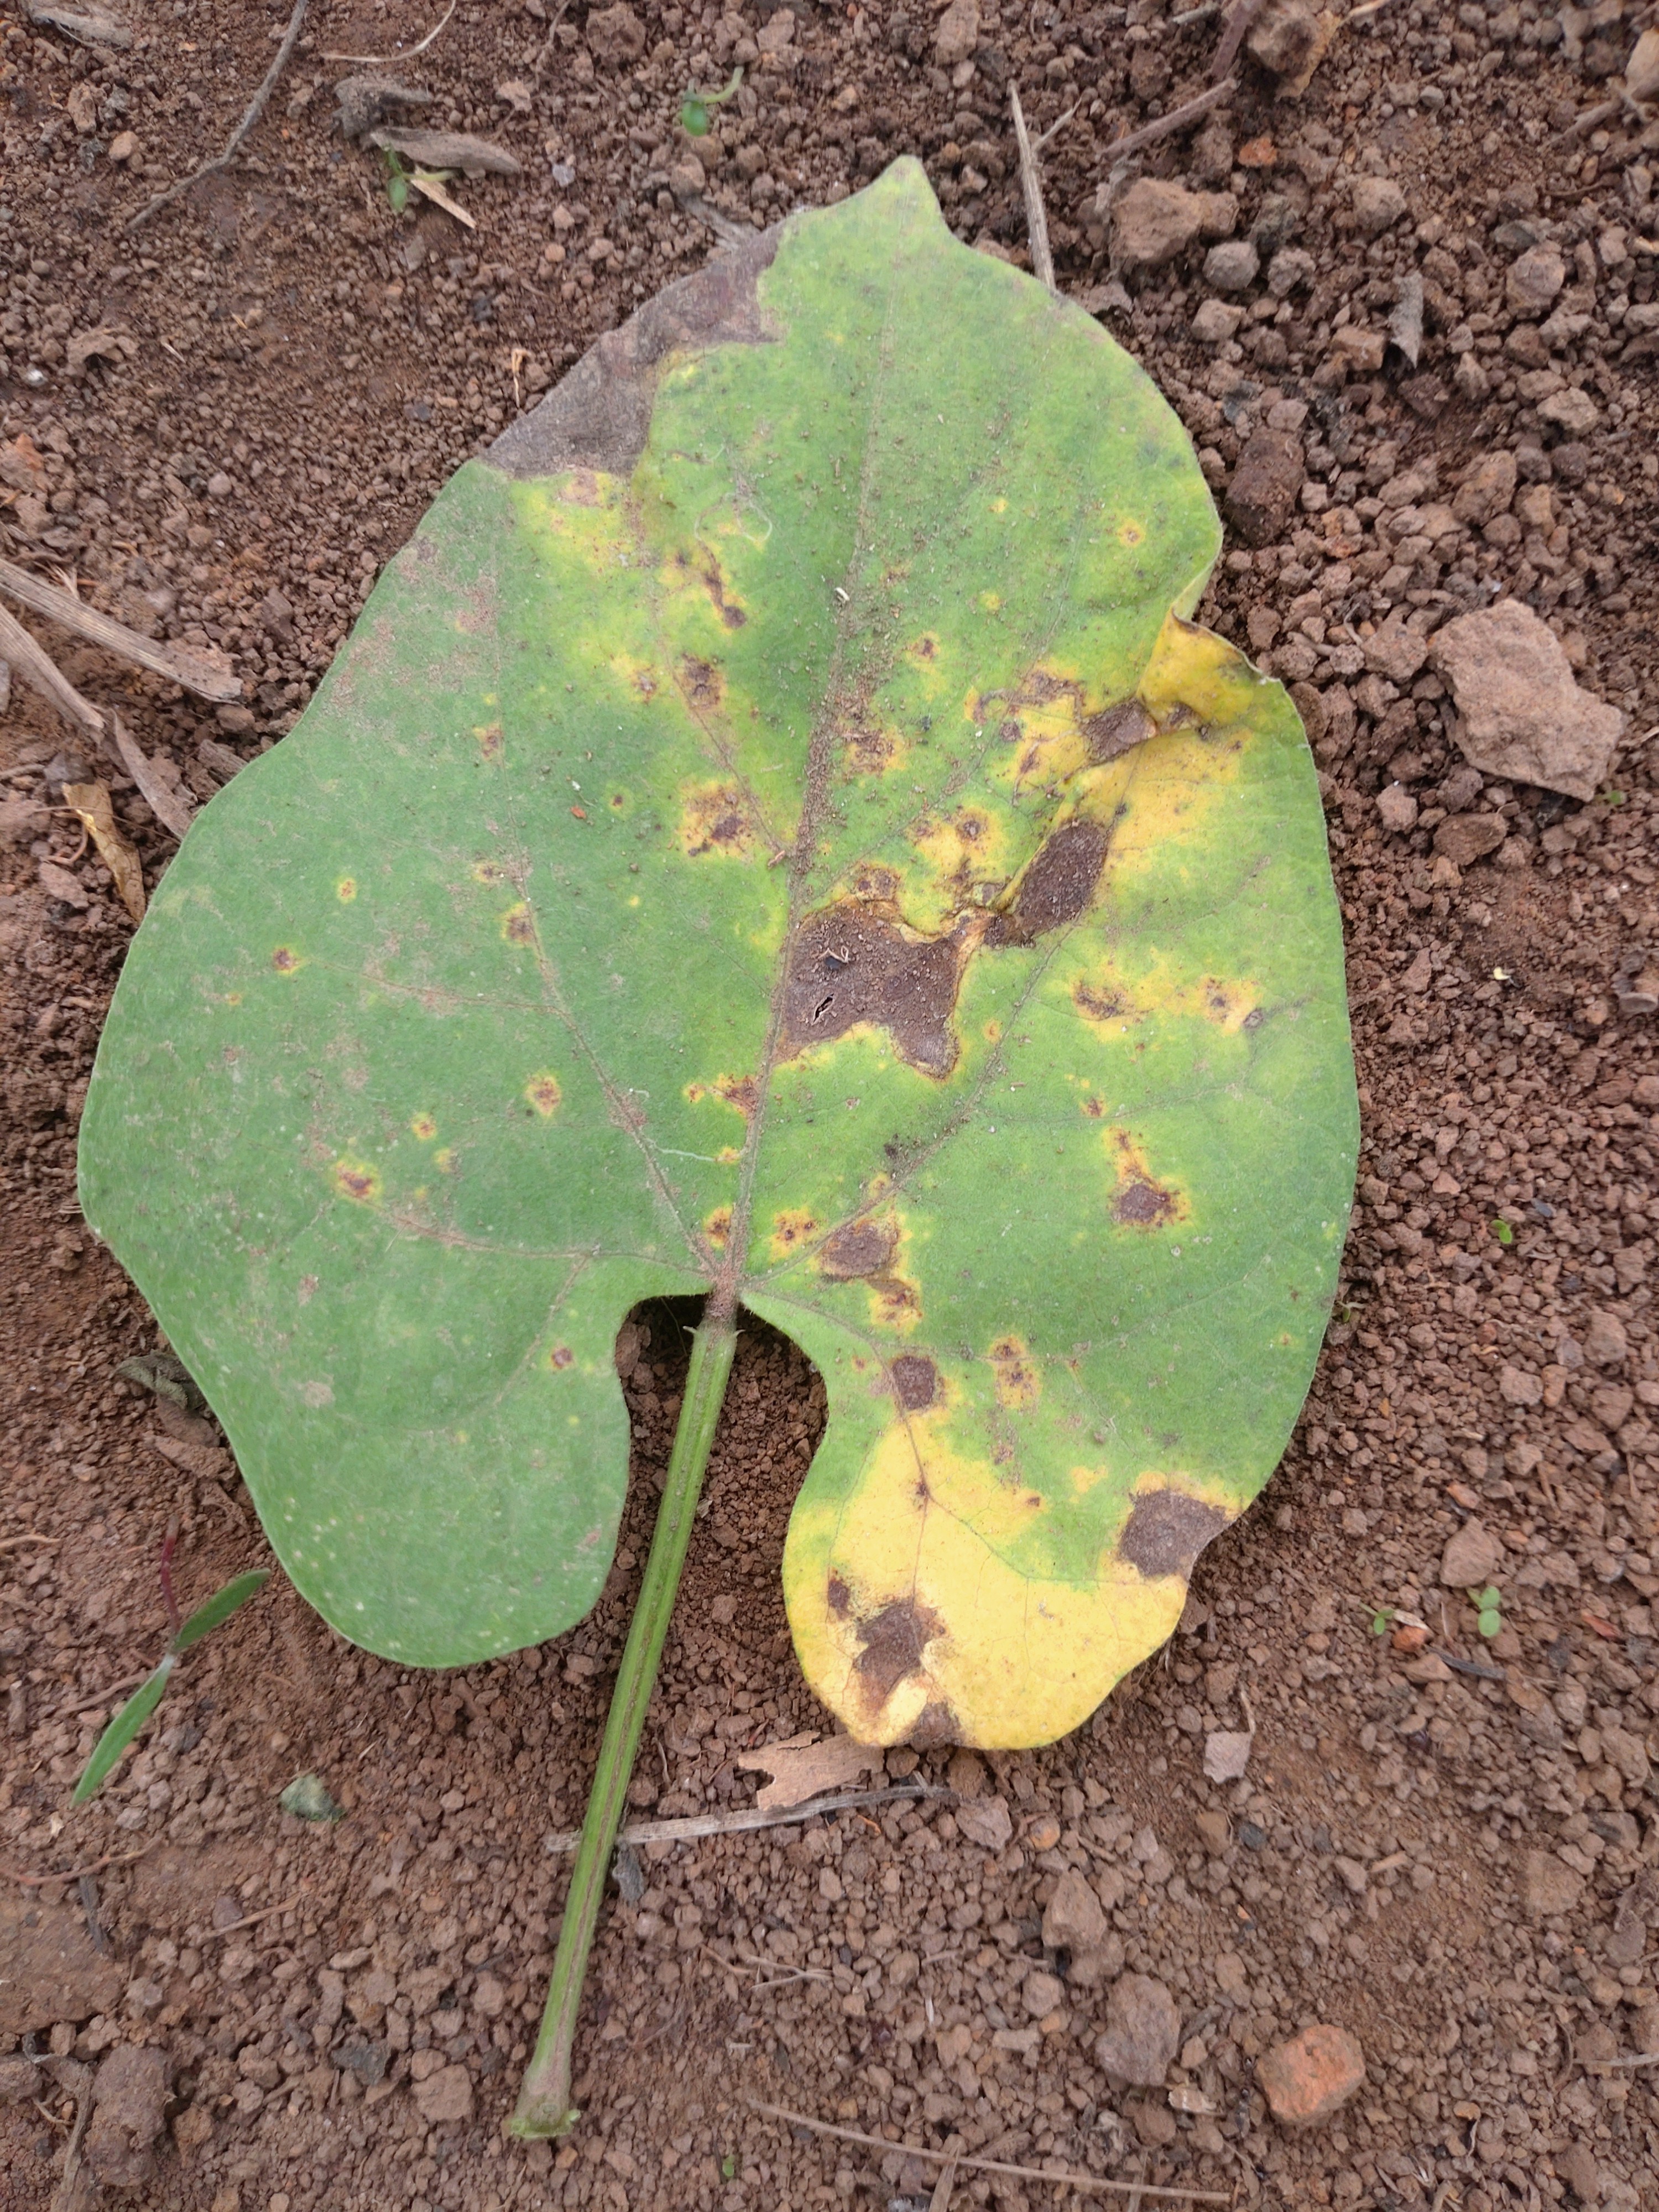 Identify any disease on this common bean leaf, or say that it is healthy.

rust
